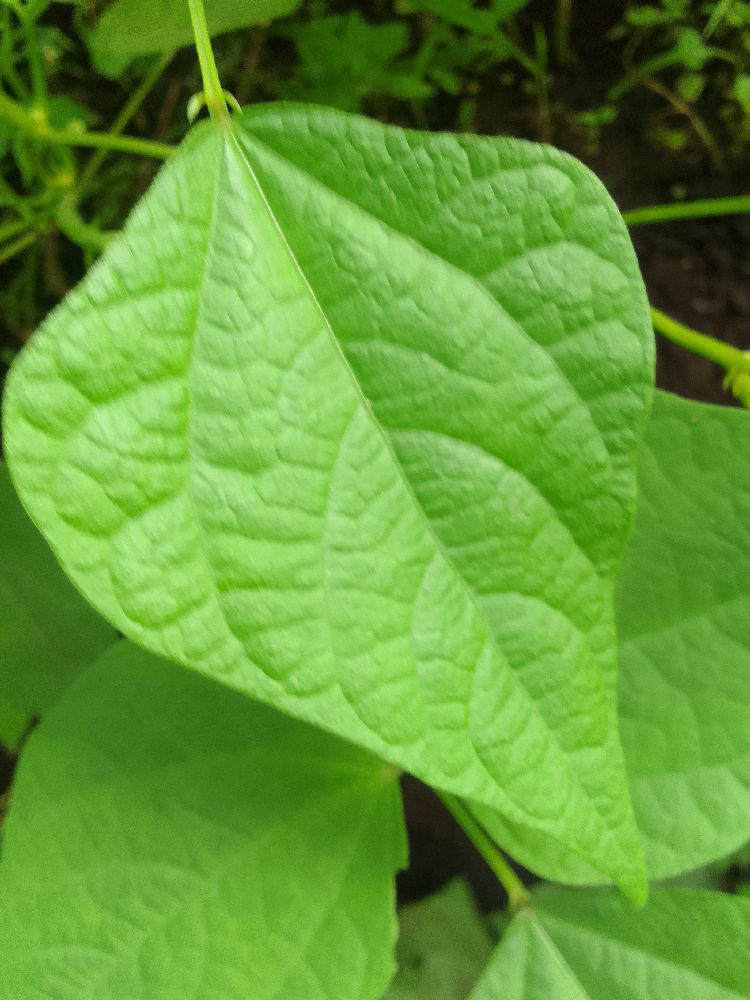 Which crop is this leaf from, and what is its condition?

common bean, healthy
